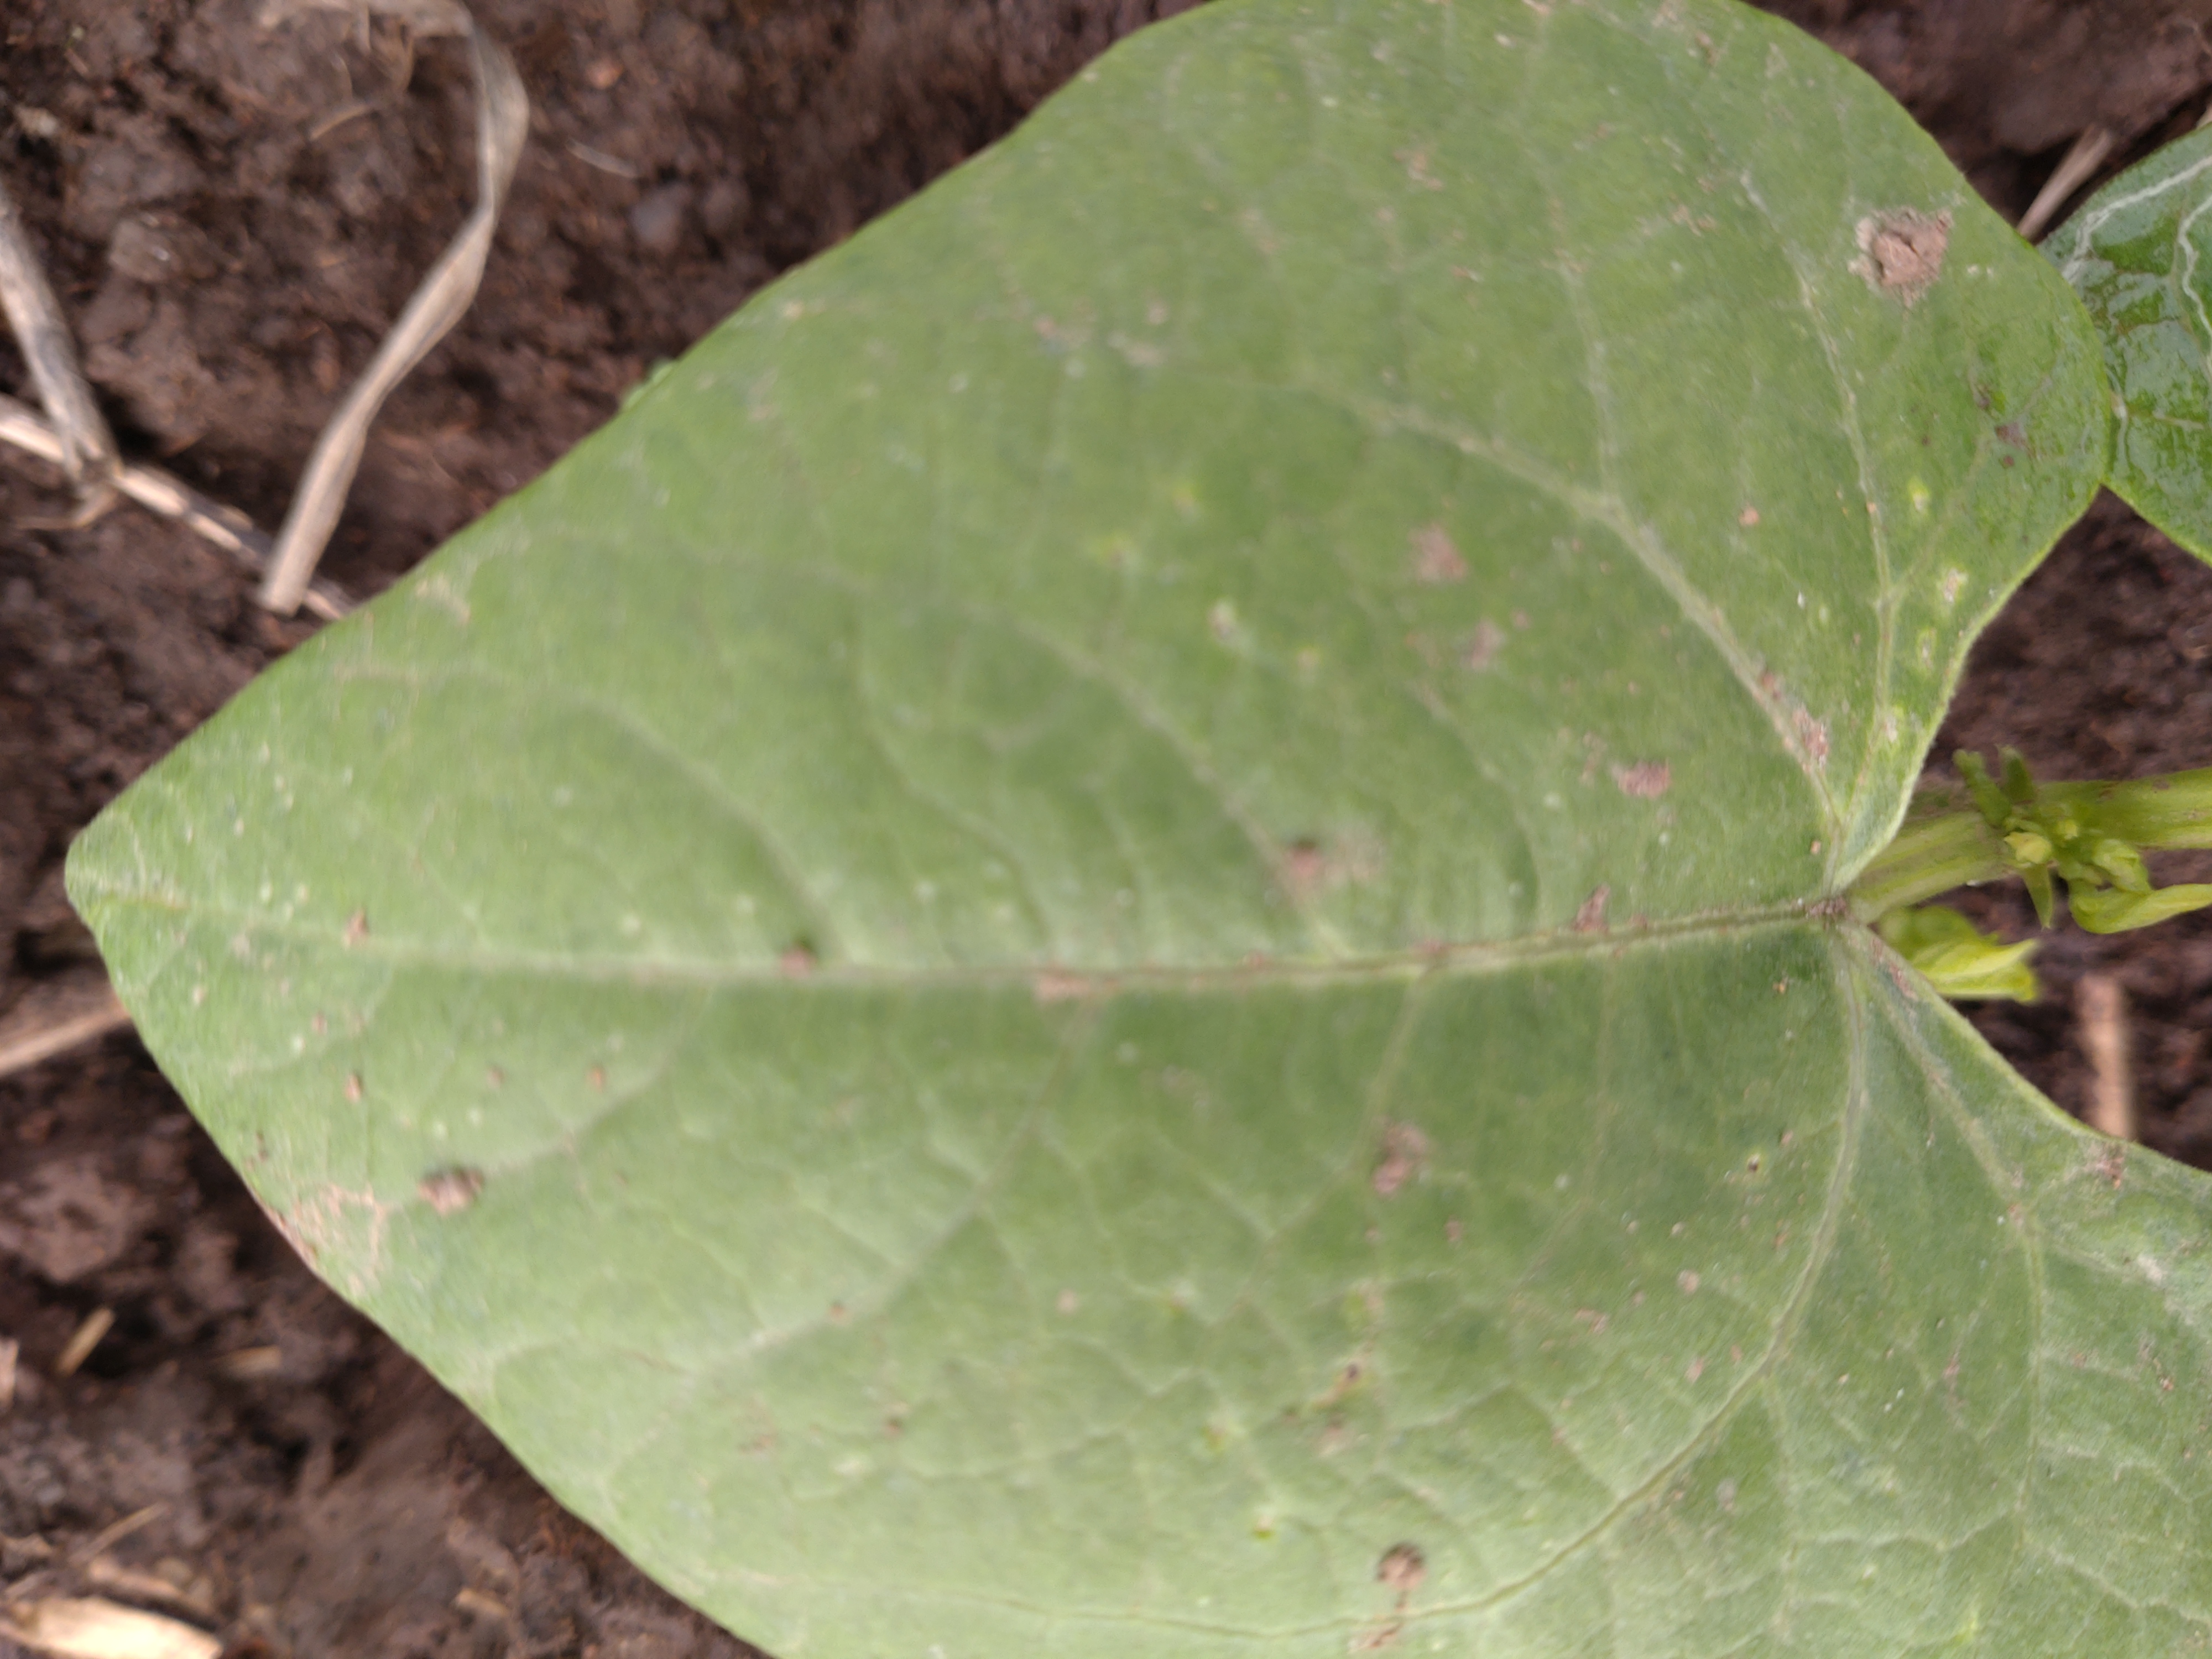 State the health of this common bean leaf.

healthy
